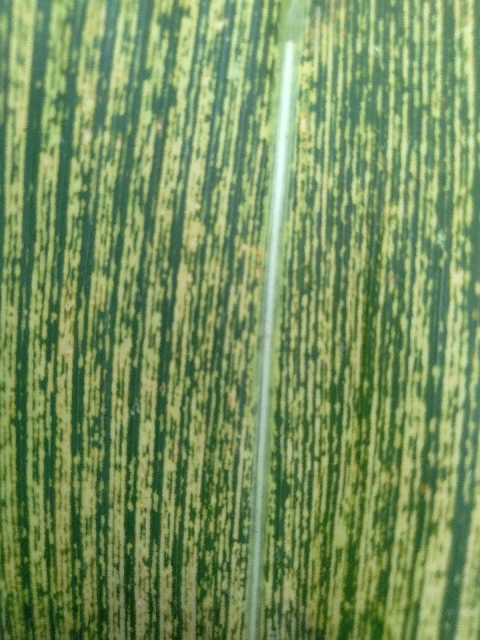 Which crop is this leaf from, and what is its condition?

maize, maize streak virus
